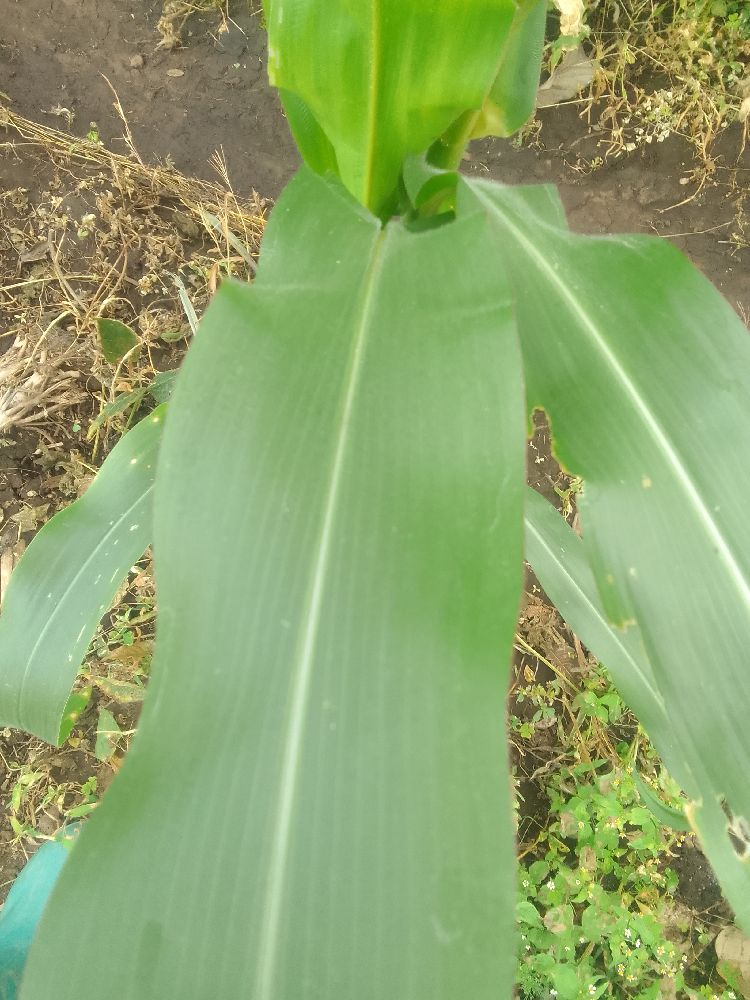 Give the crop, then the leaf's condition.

maize, healthy
